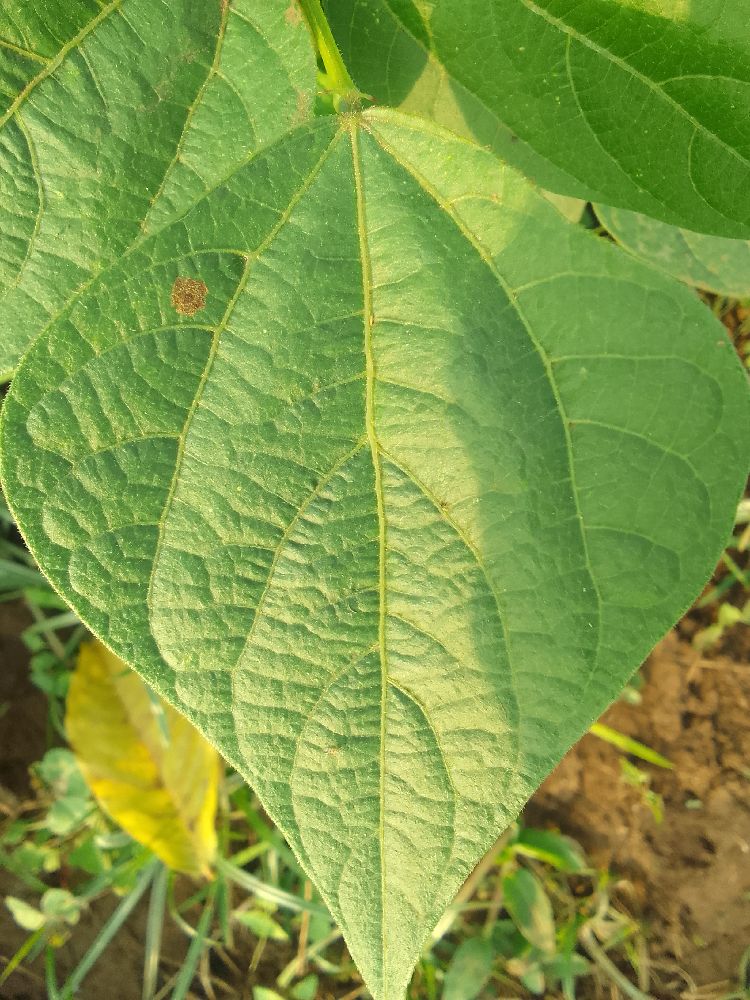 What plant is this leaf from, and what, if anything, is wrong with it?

common bean, healthy
